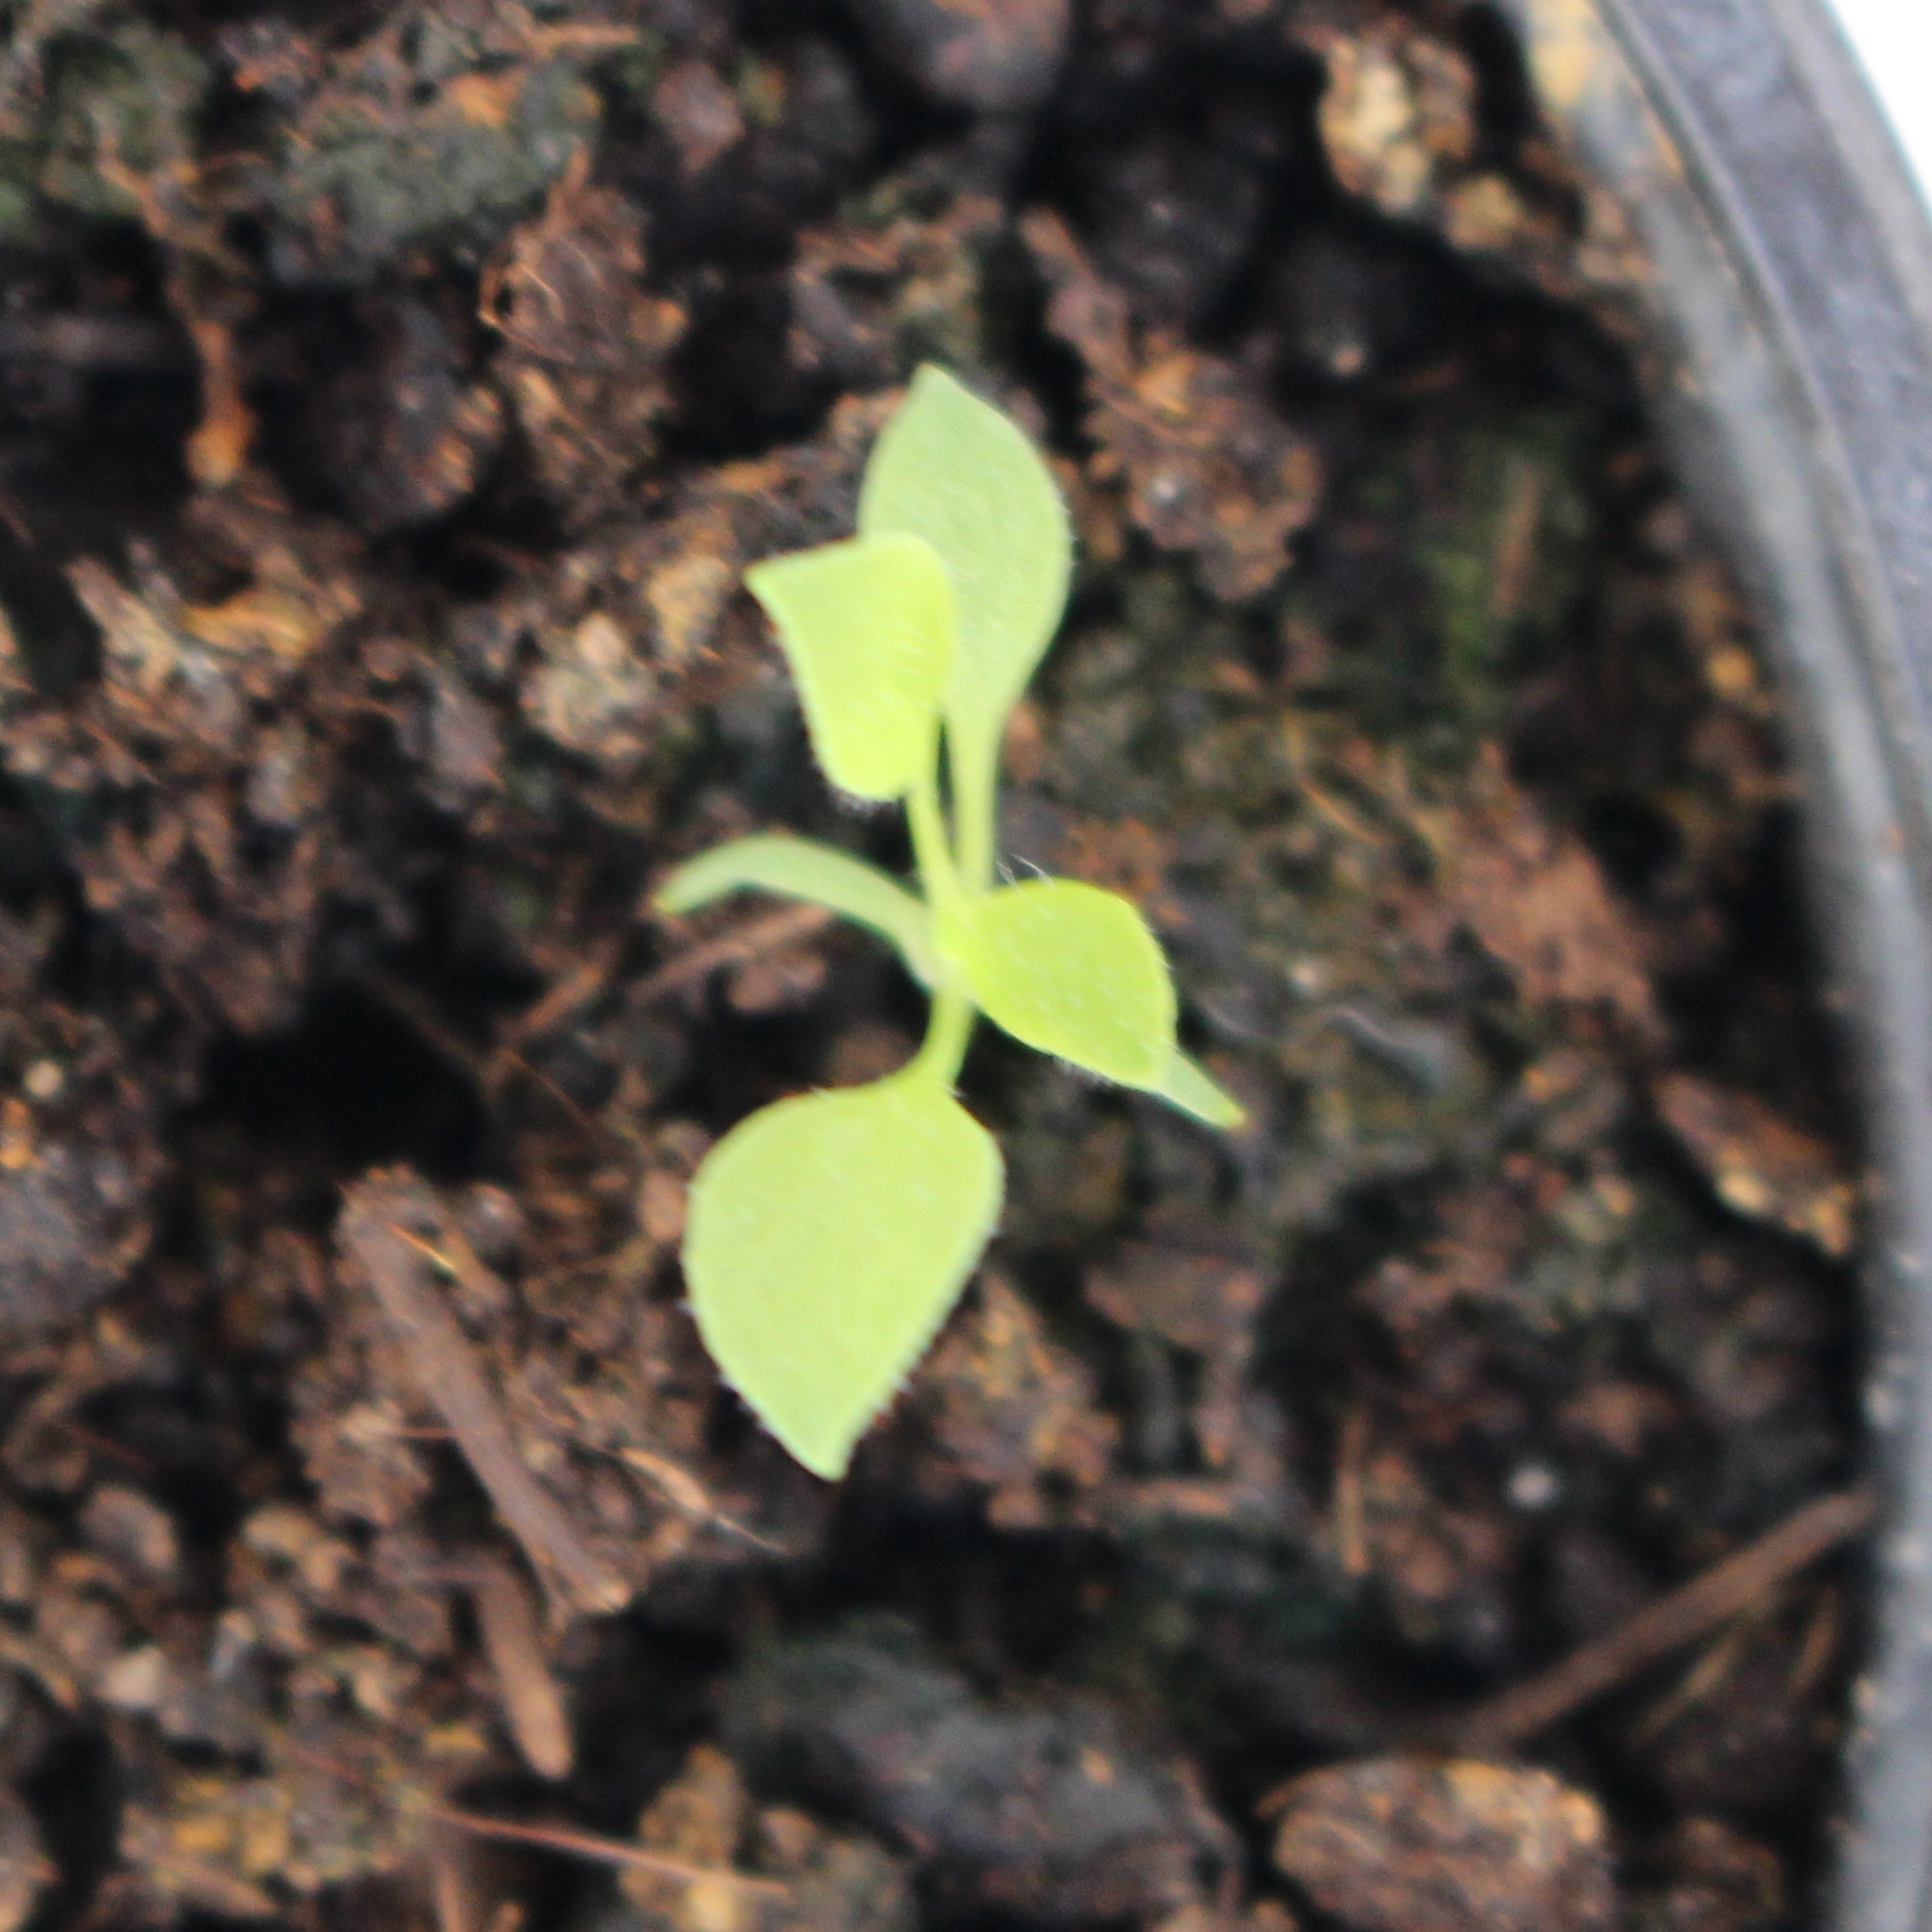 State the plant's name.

Papaver rhoeas
